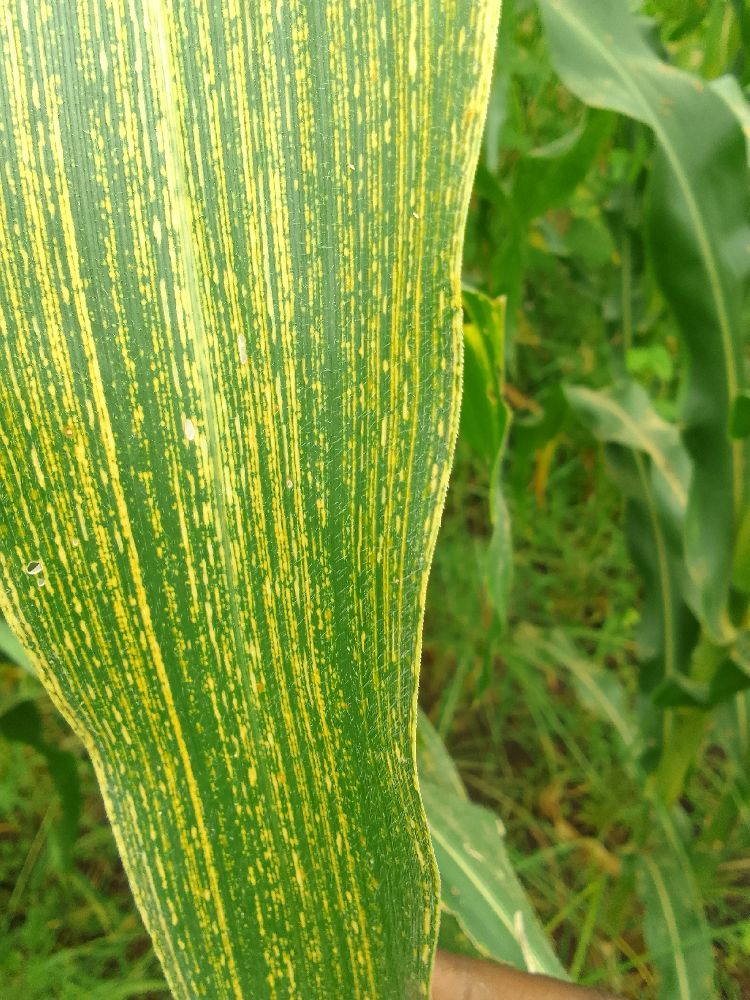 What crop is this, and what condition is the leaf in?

maize, maize streak virus
